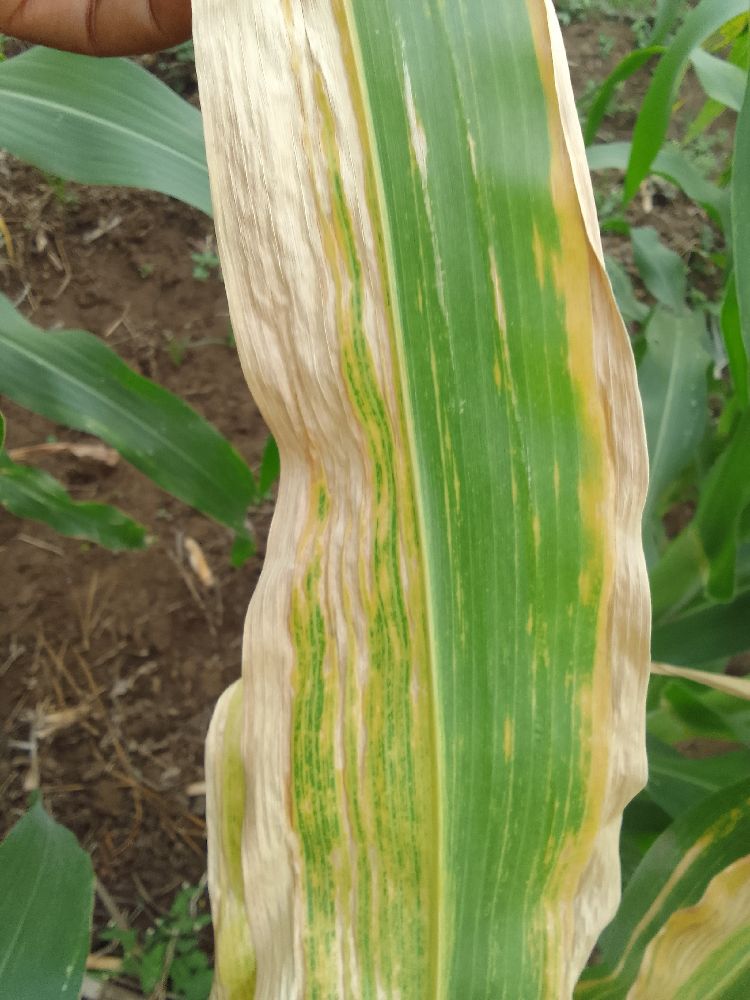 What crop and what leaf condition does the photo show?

maize, maize lethal necrosis
